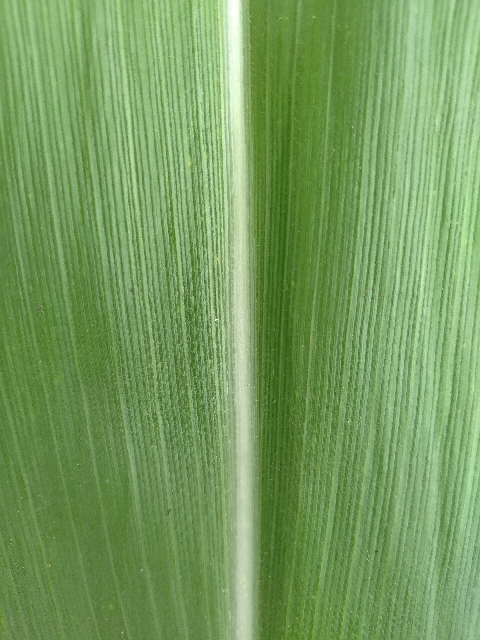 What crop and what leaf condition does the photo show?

maize, healthy
